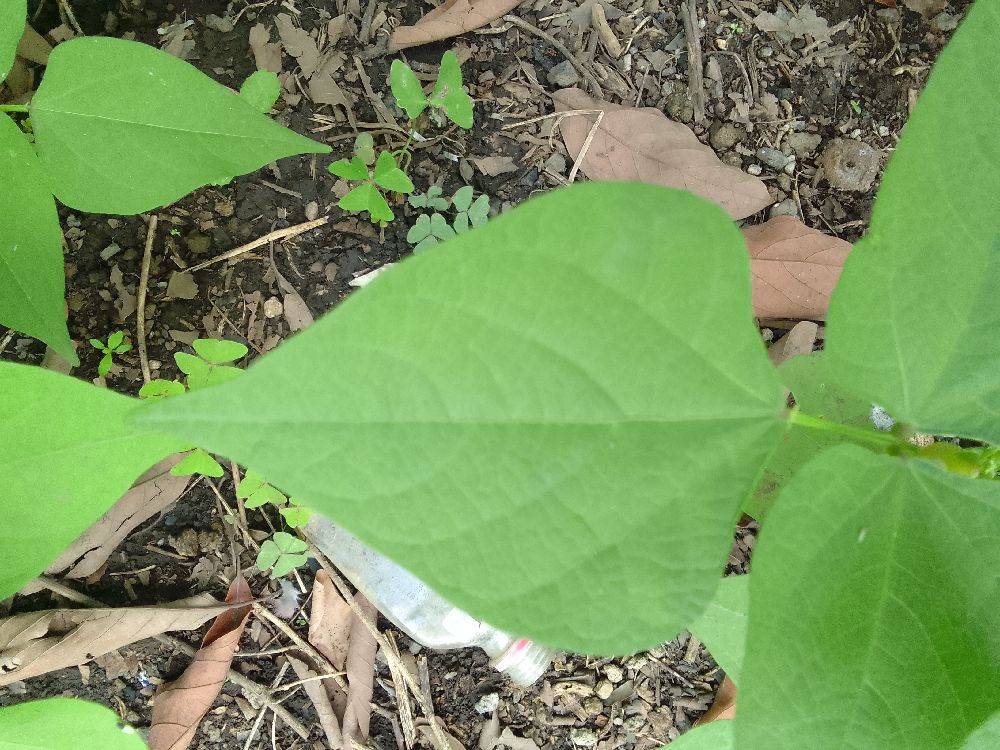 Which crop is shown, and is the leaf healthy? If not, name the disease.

common bean, healthy
